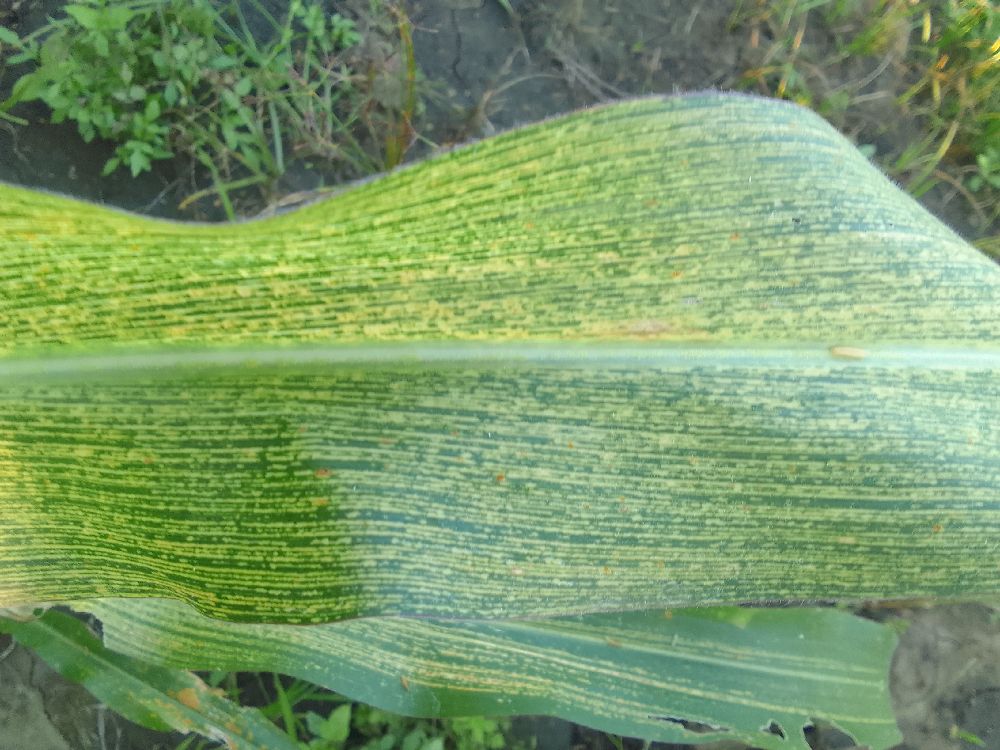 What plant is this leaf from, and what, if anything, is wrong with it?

maize, maize streak virus
